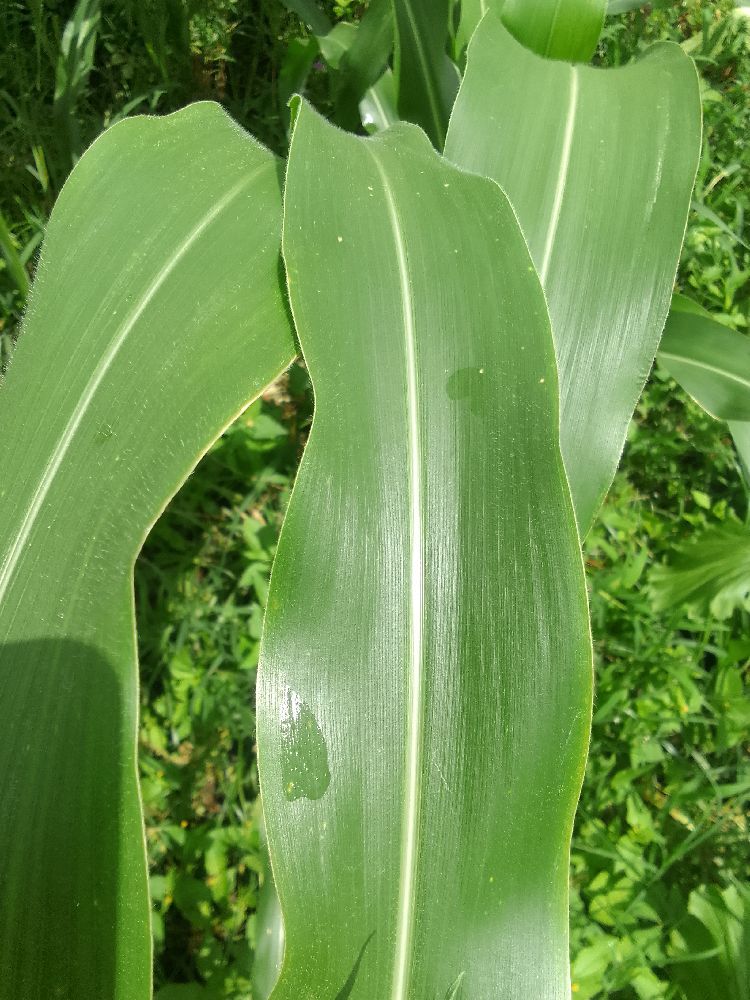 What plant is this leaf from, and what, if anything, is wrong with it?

maize, healthy
